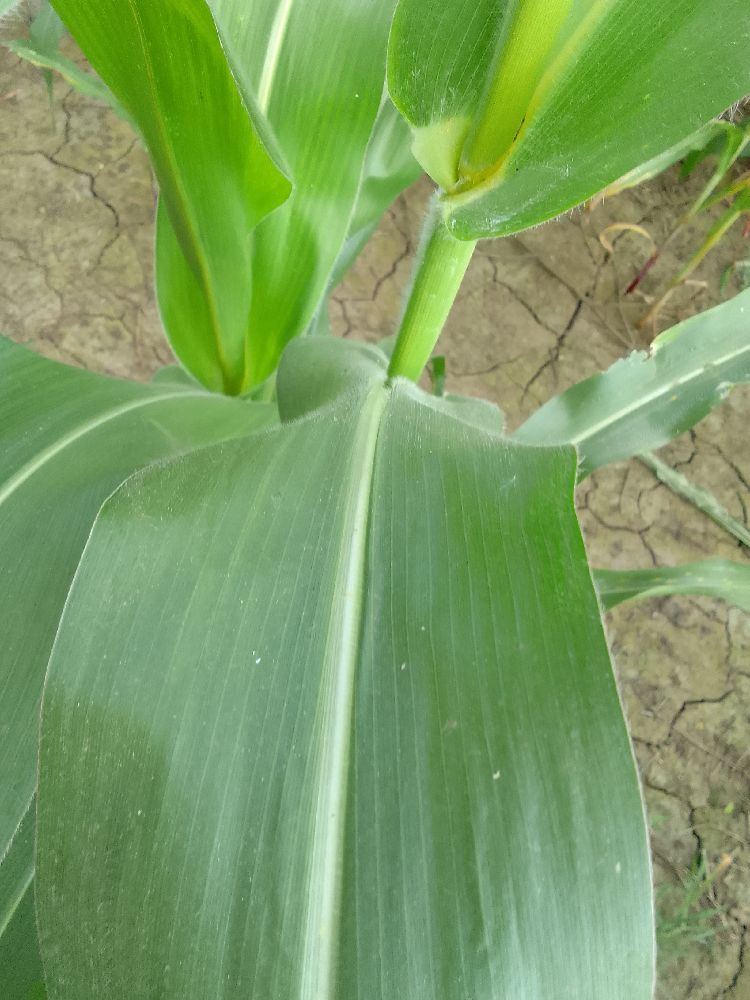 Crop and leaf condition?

maize, healthy
